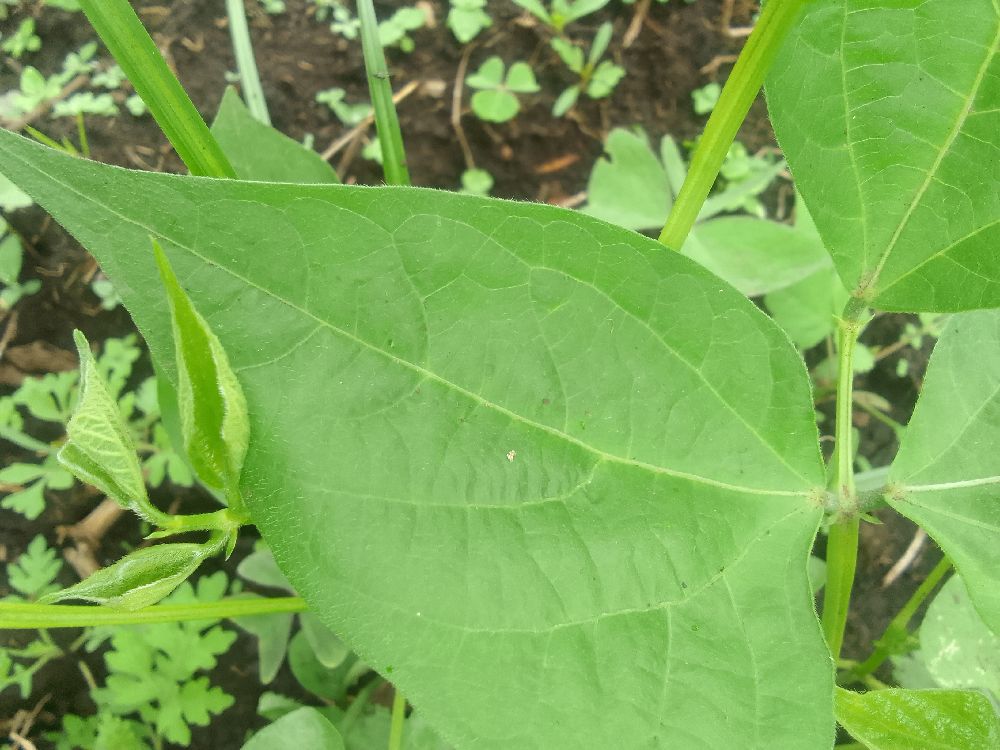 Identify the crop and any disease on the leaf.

common bean, healthy
